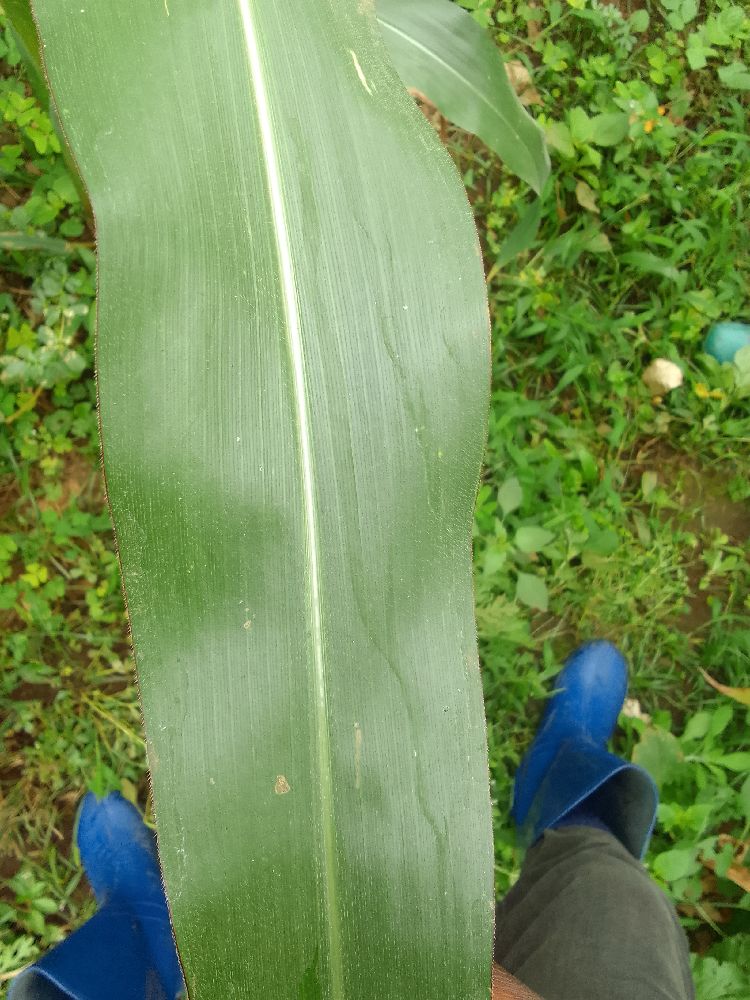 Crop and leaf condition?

maize, healthy
